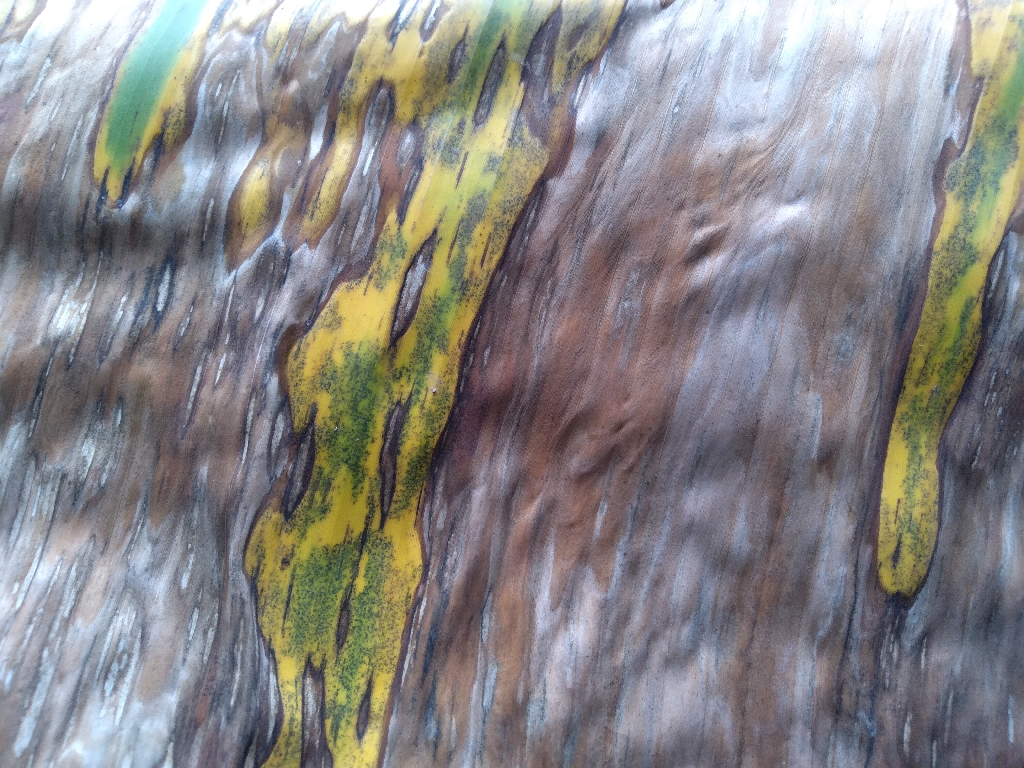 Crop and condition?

banana, black sigatoka
